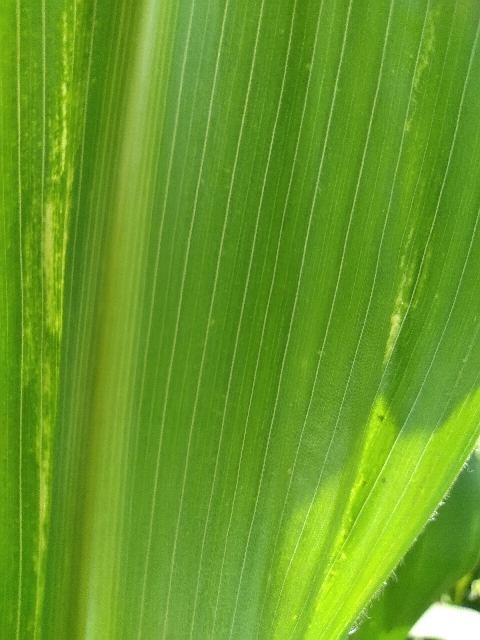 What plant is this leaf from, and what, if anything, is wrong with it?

maize, maize lethal necrosis
